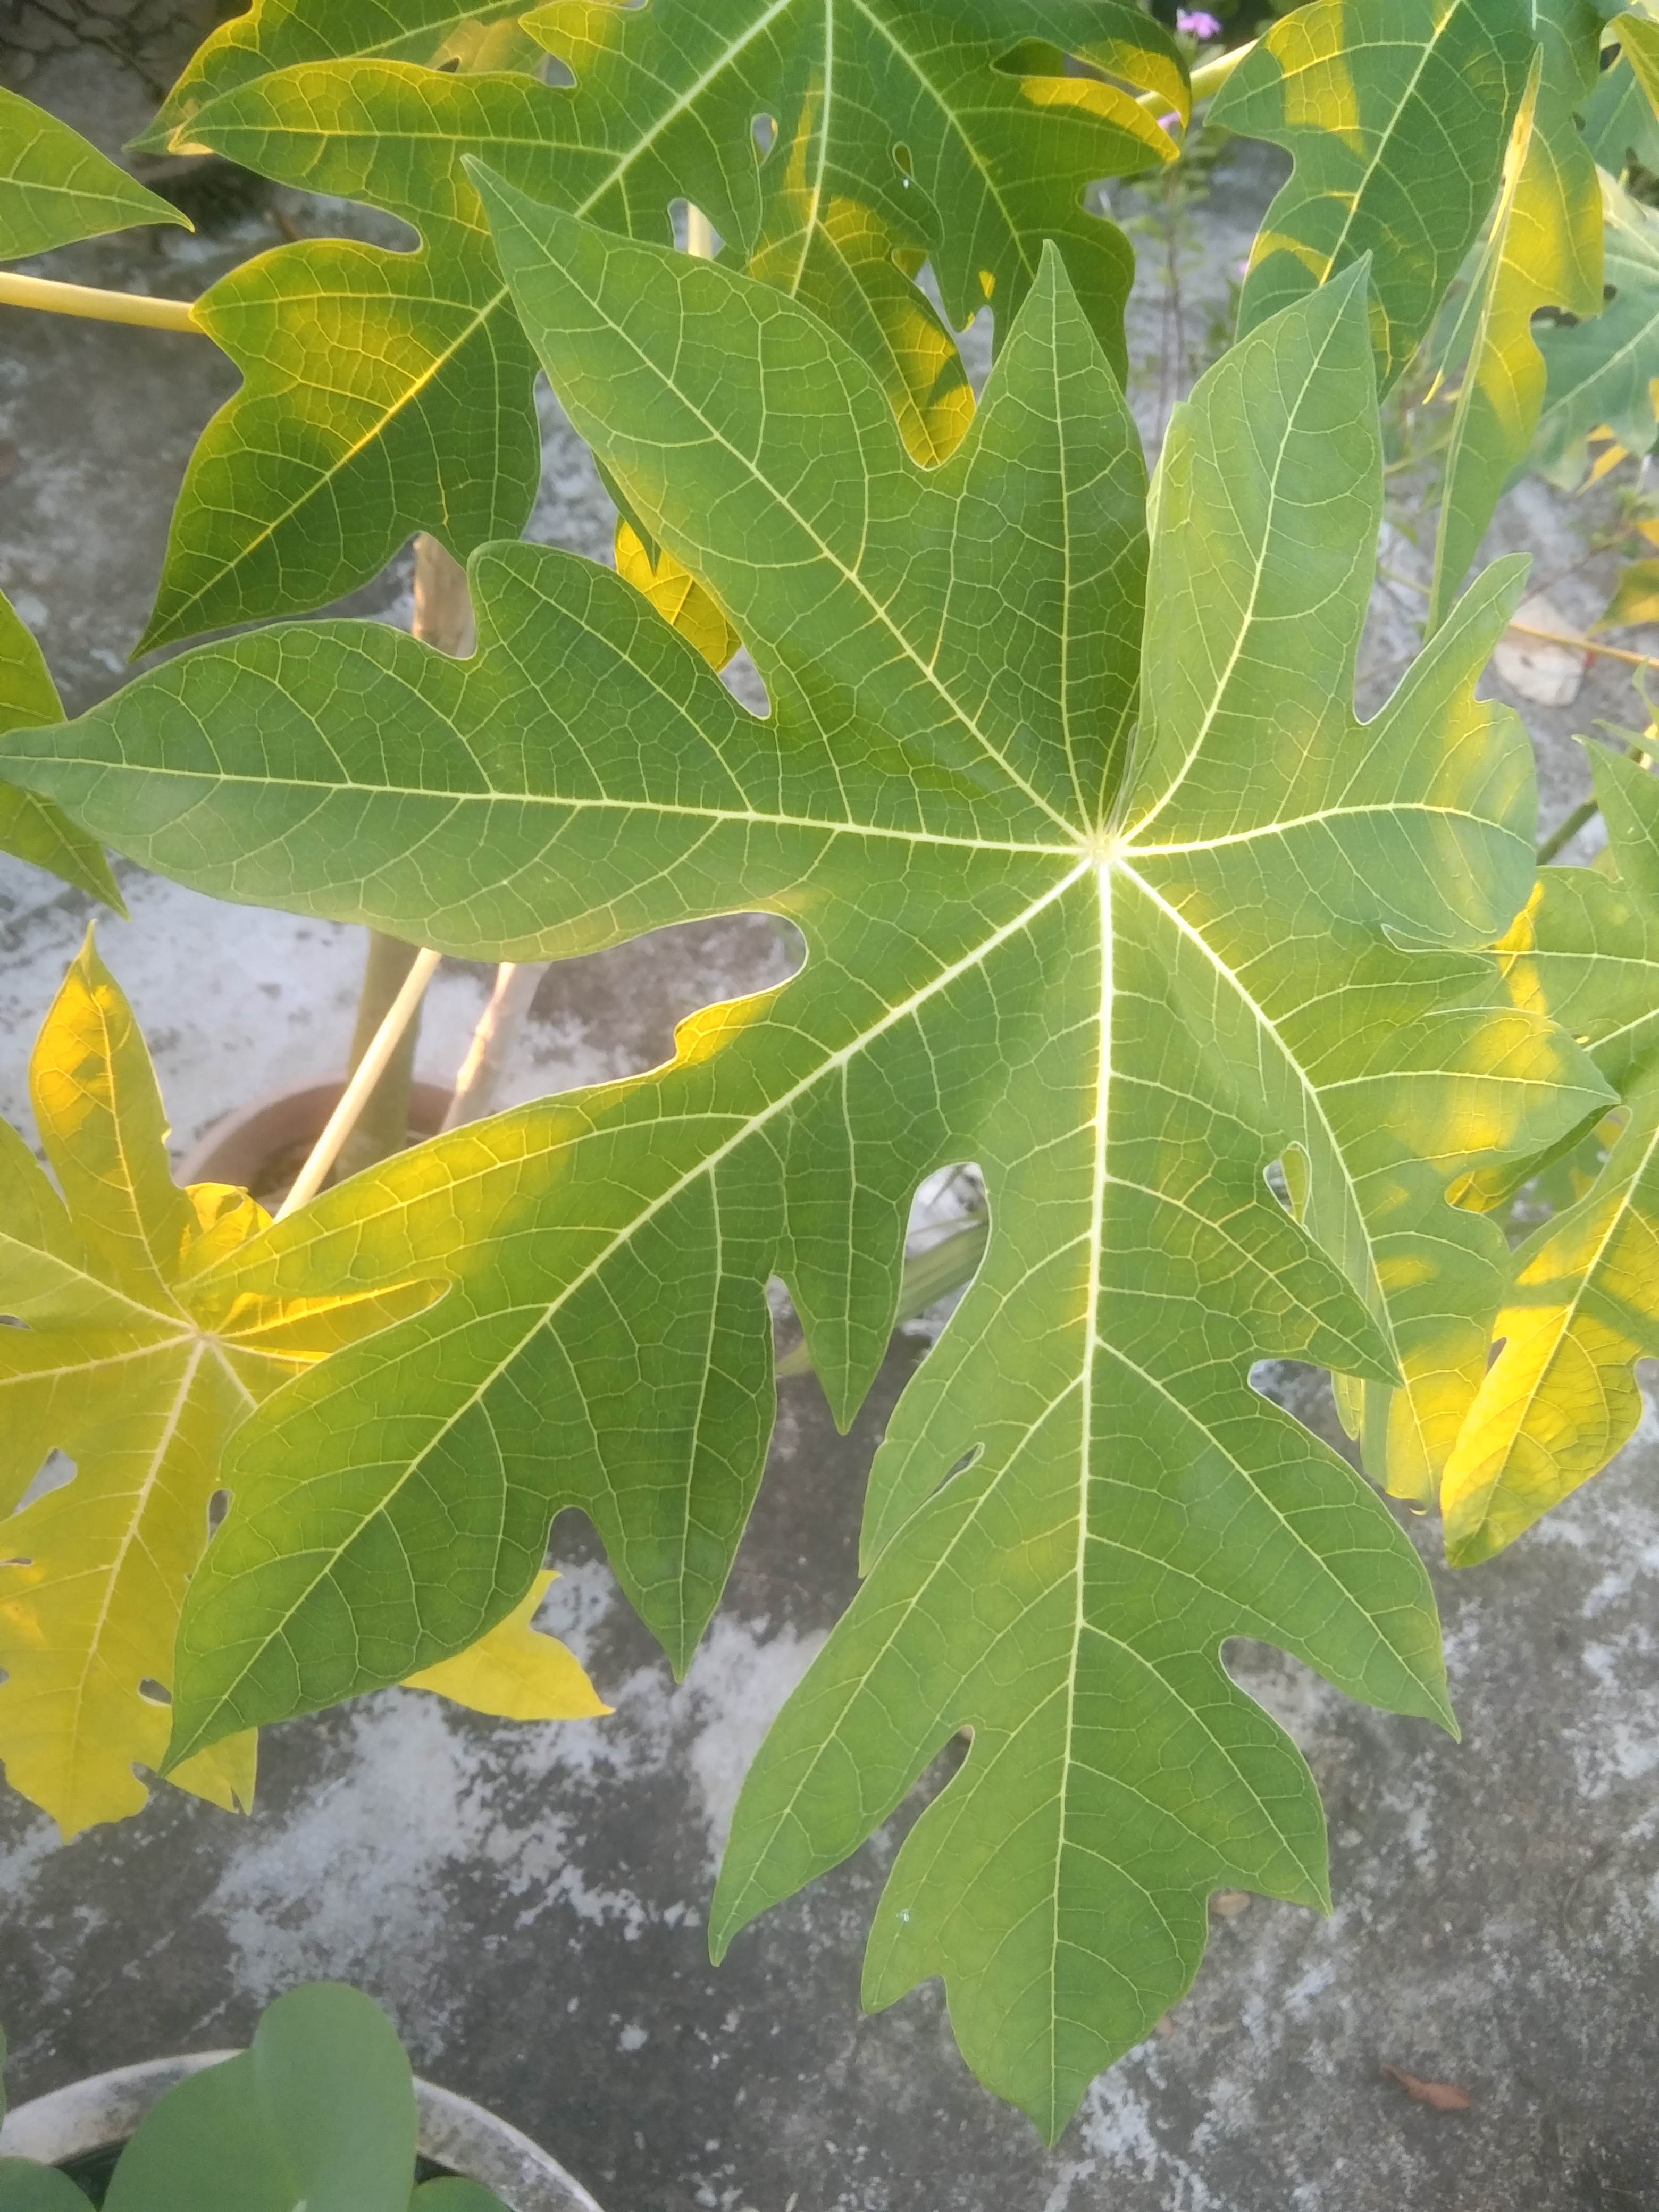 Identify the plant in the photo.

papaya
